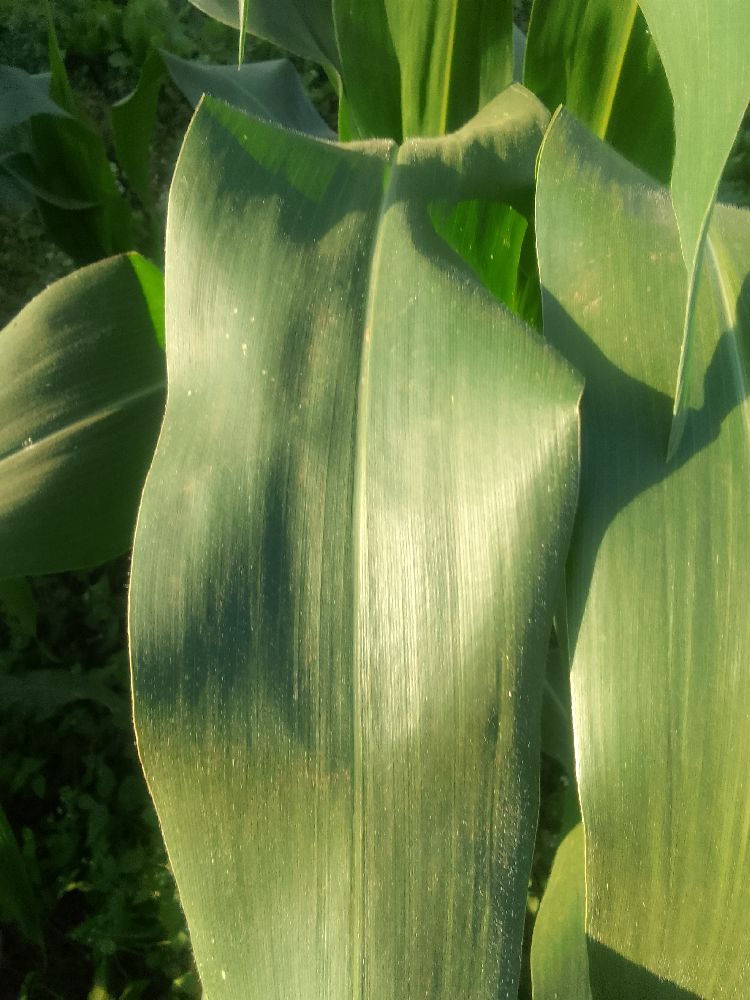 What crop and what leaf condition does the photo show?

maize, healthy
